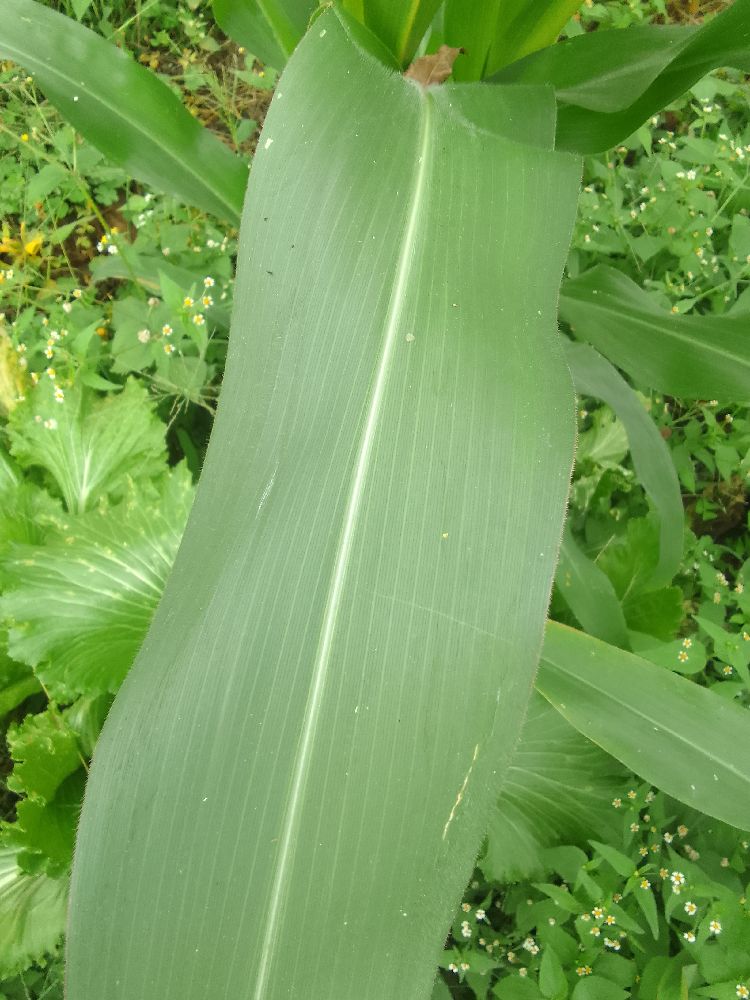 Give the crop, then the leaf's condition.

maize, healthy
